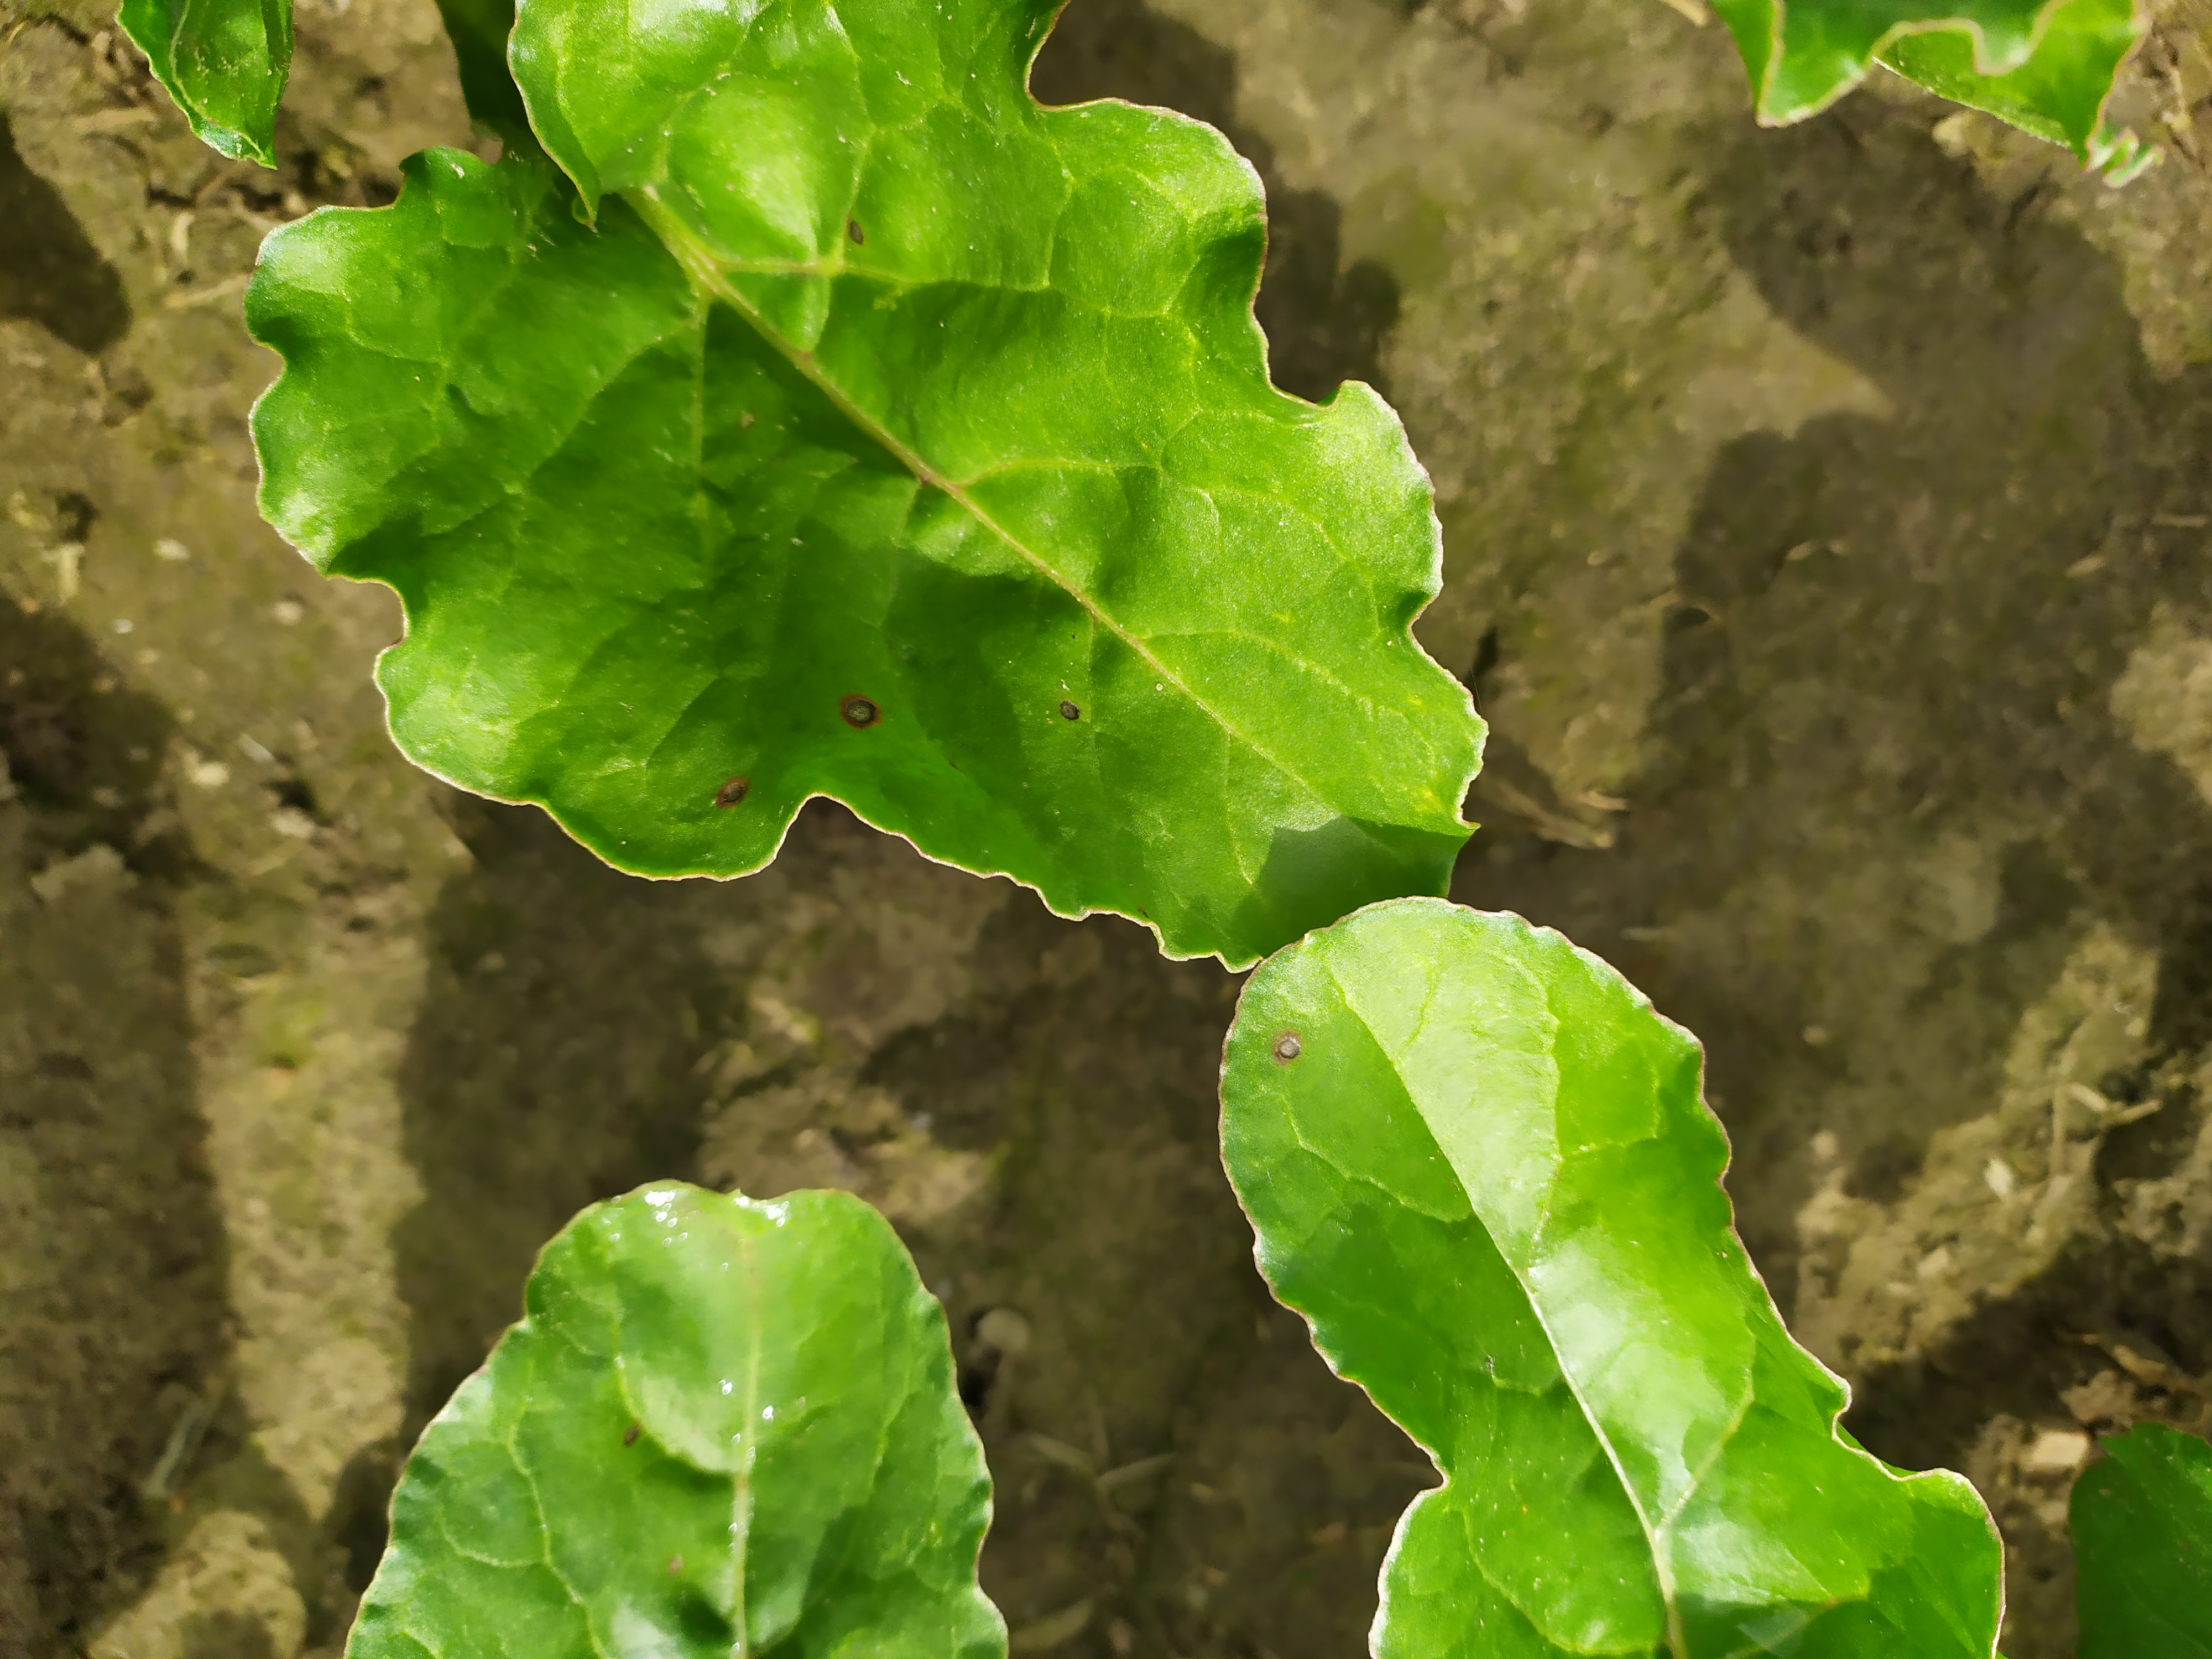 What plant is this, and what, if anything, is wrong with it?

beet, cercospora
